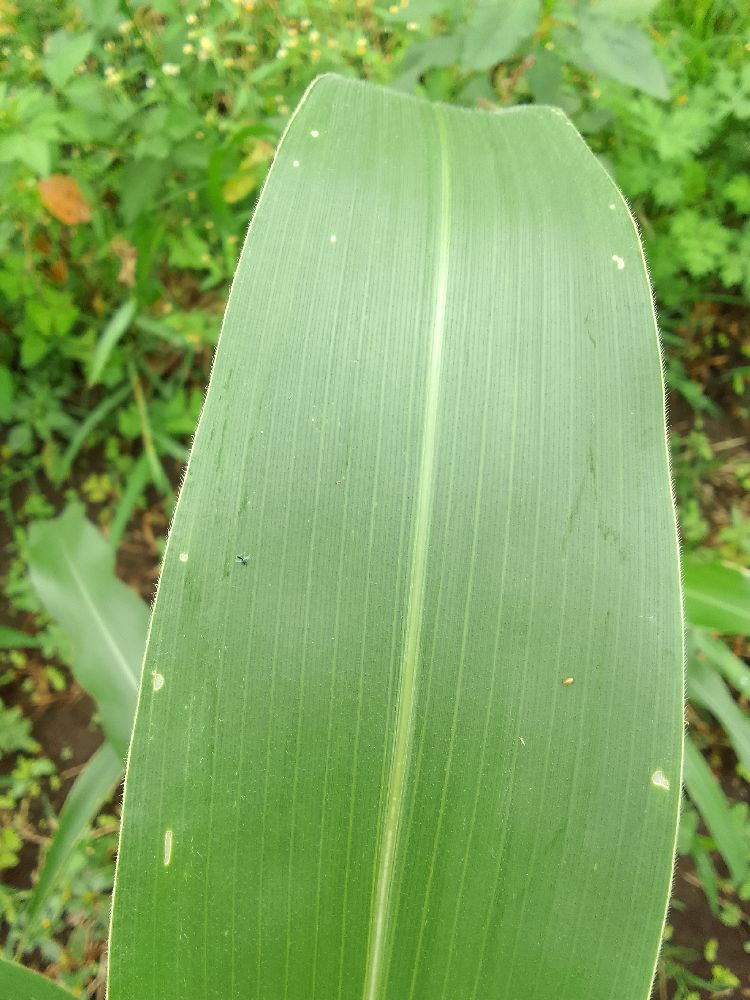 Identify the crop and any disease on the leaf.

maize, healthy
